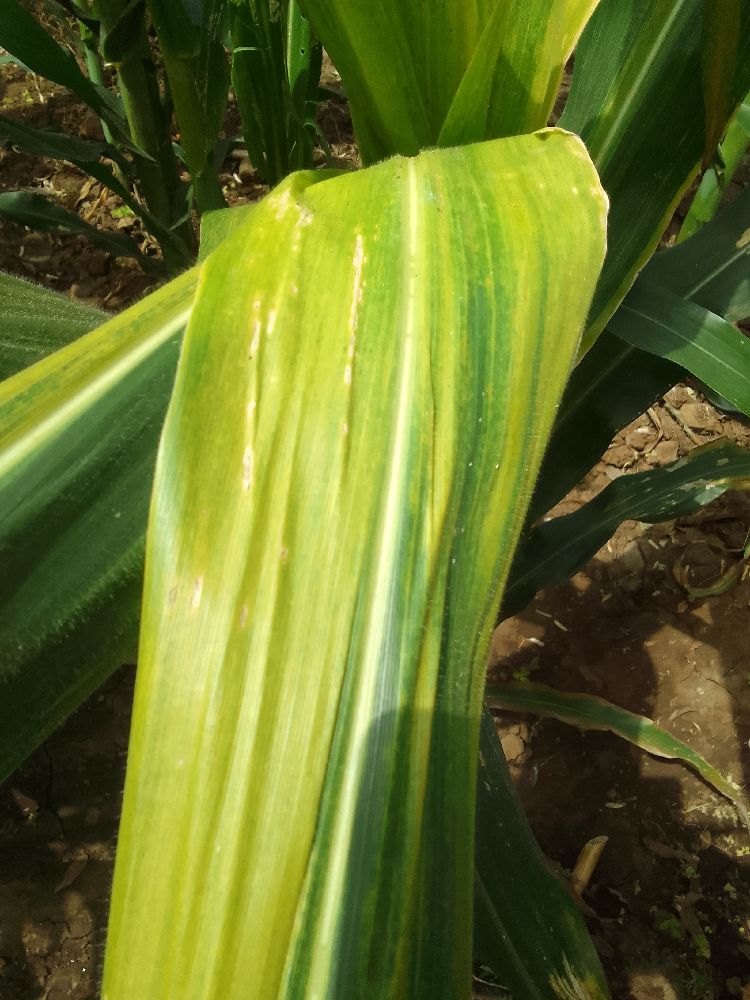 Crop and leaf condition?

maize, maize lethal necrosis
